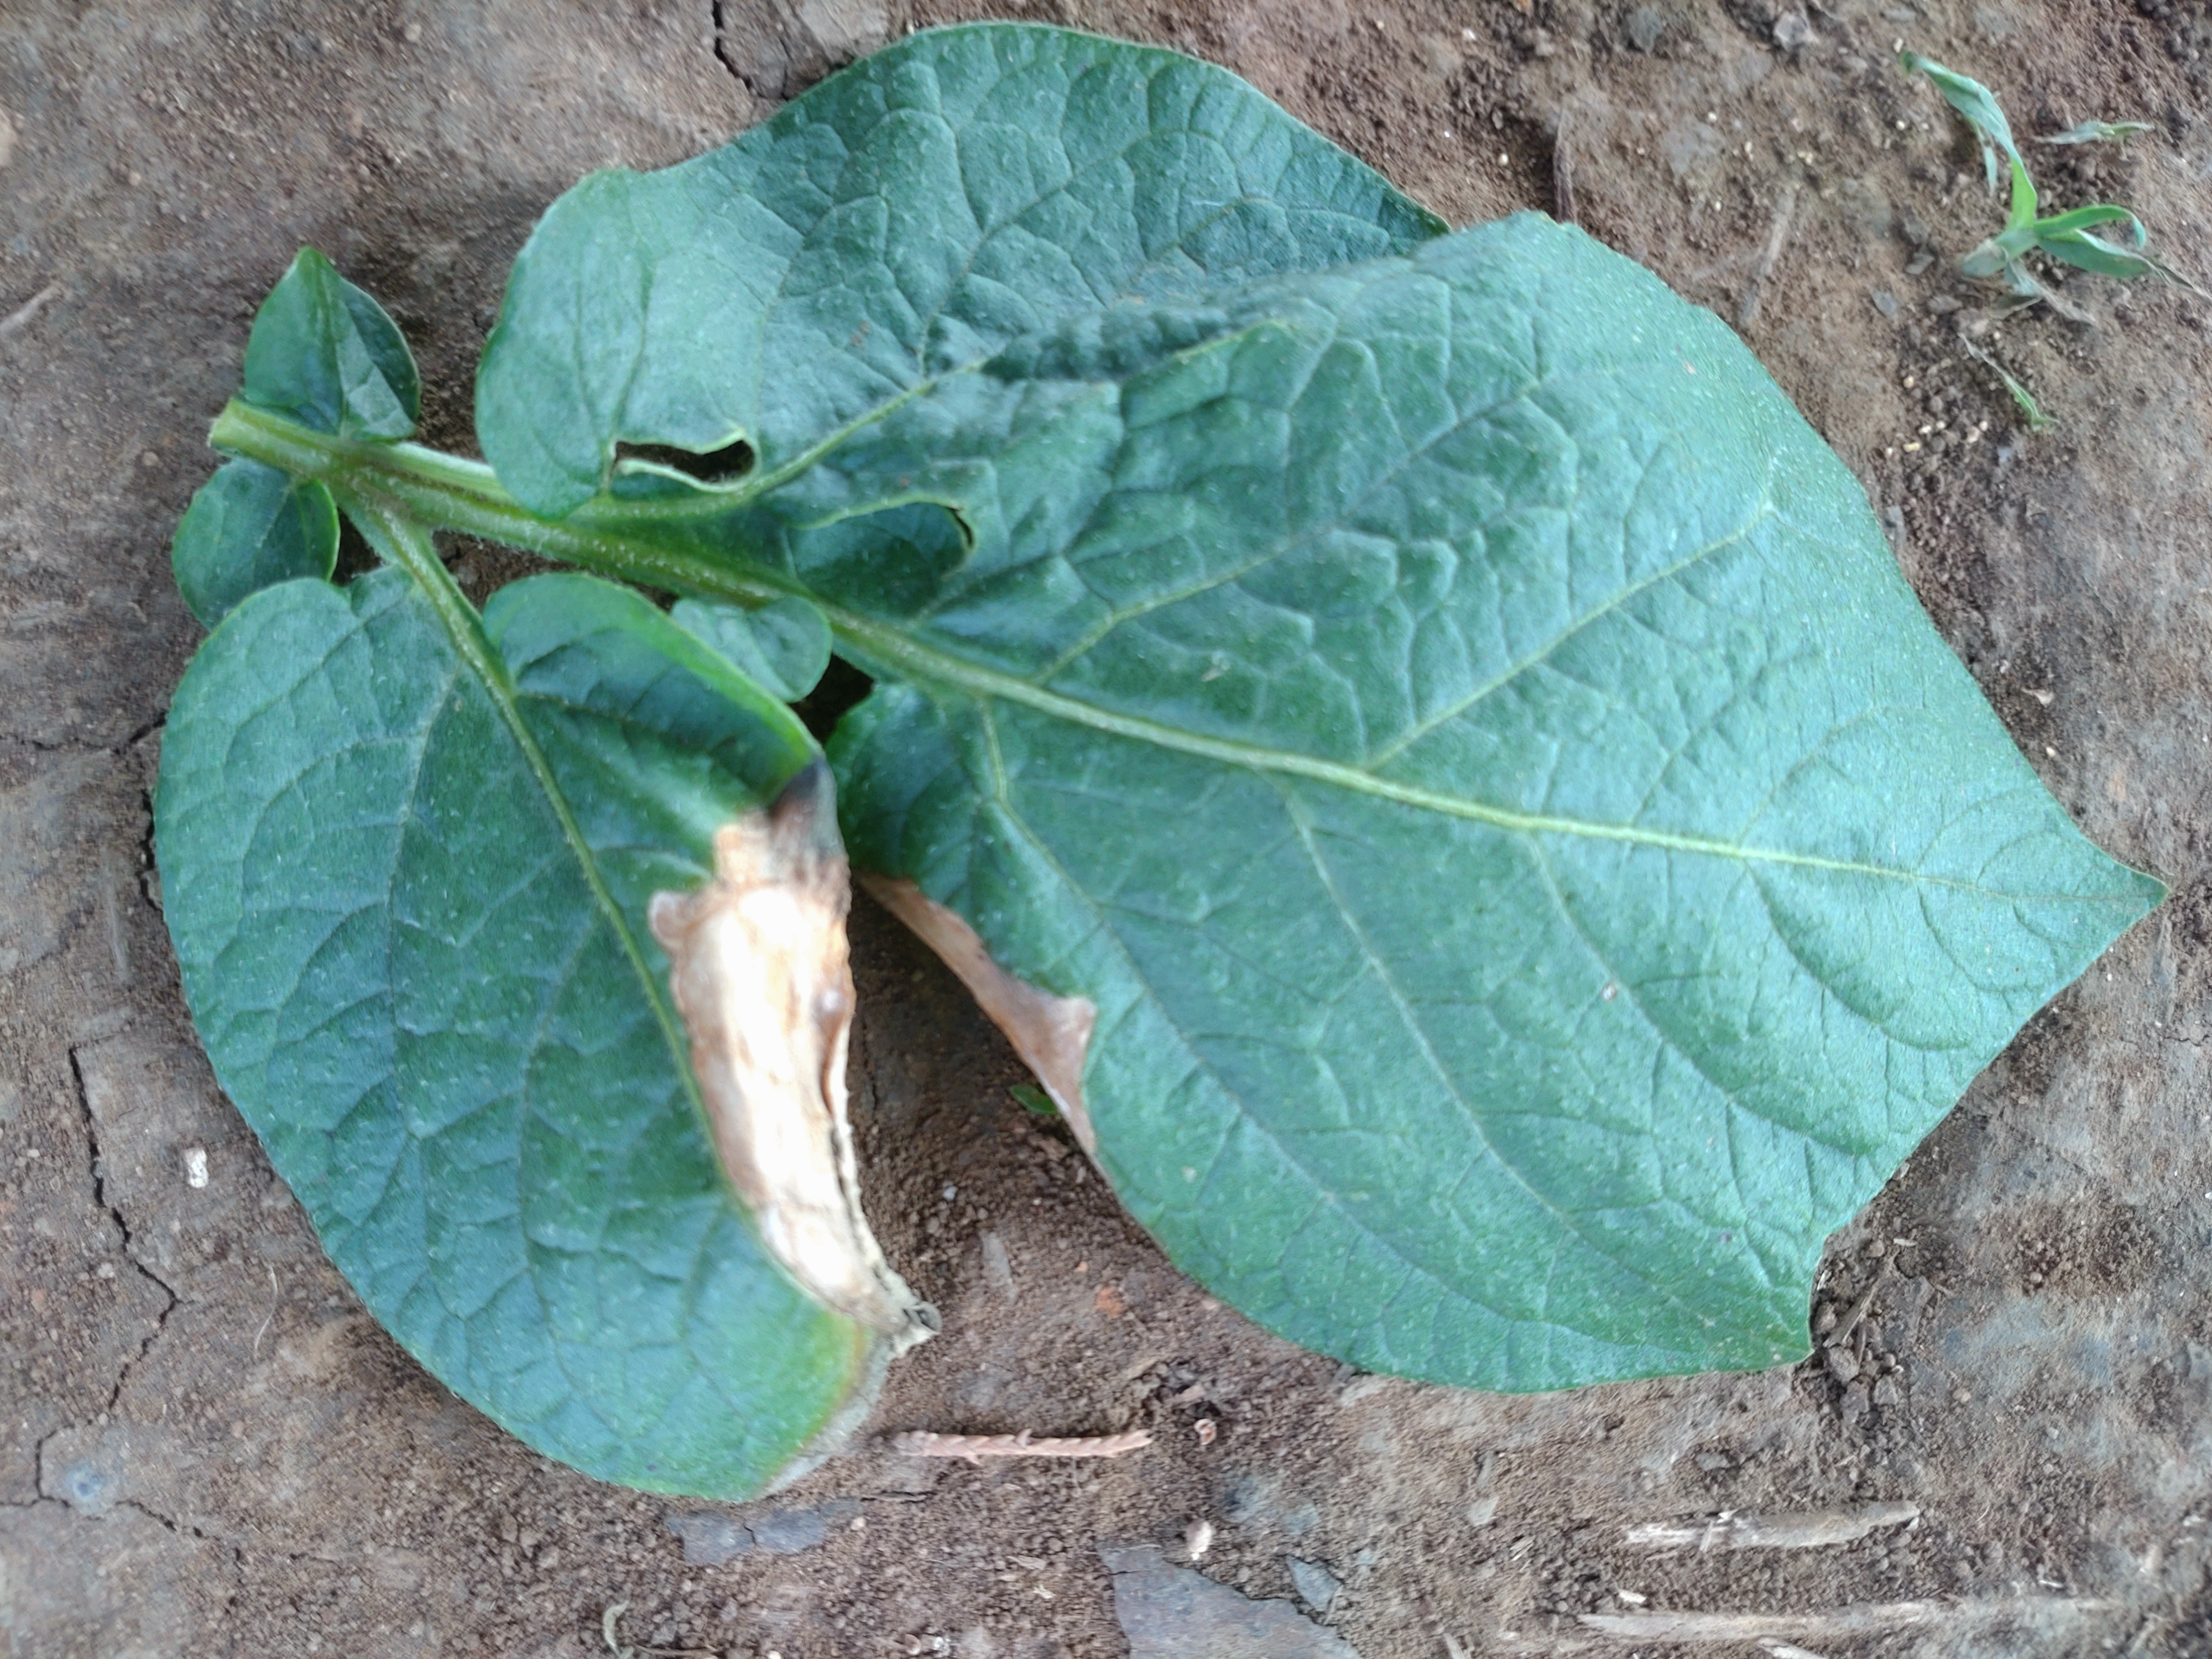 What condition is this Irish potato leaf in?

early blight
